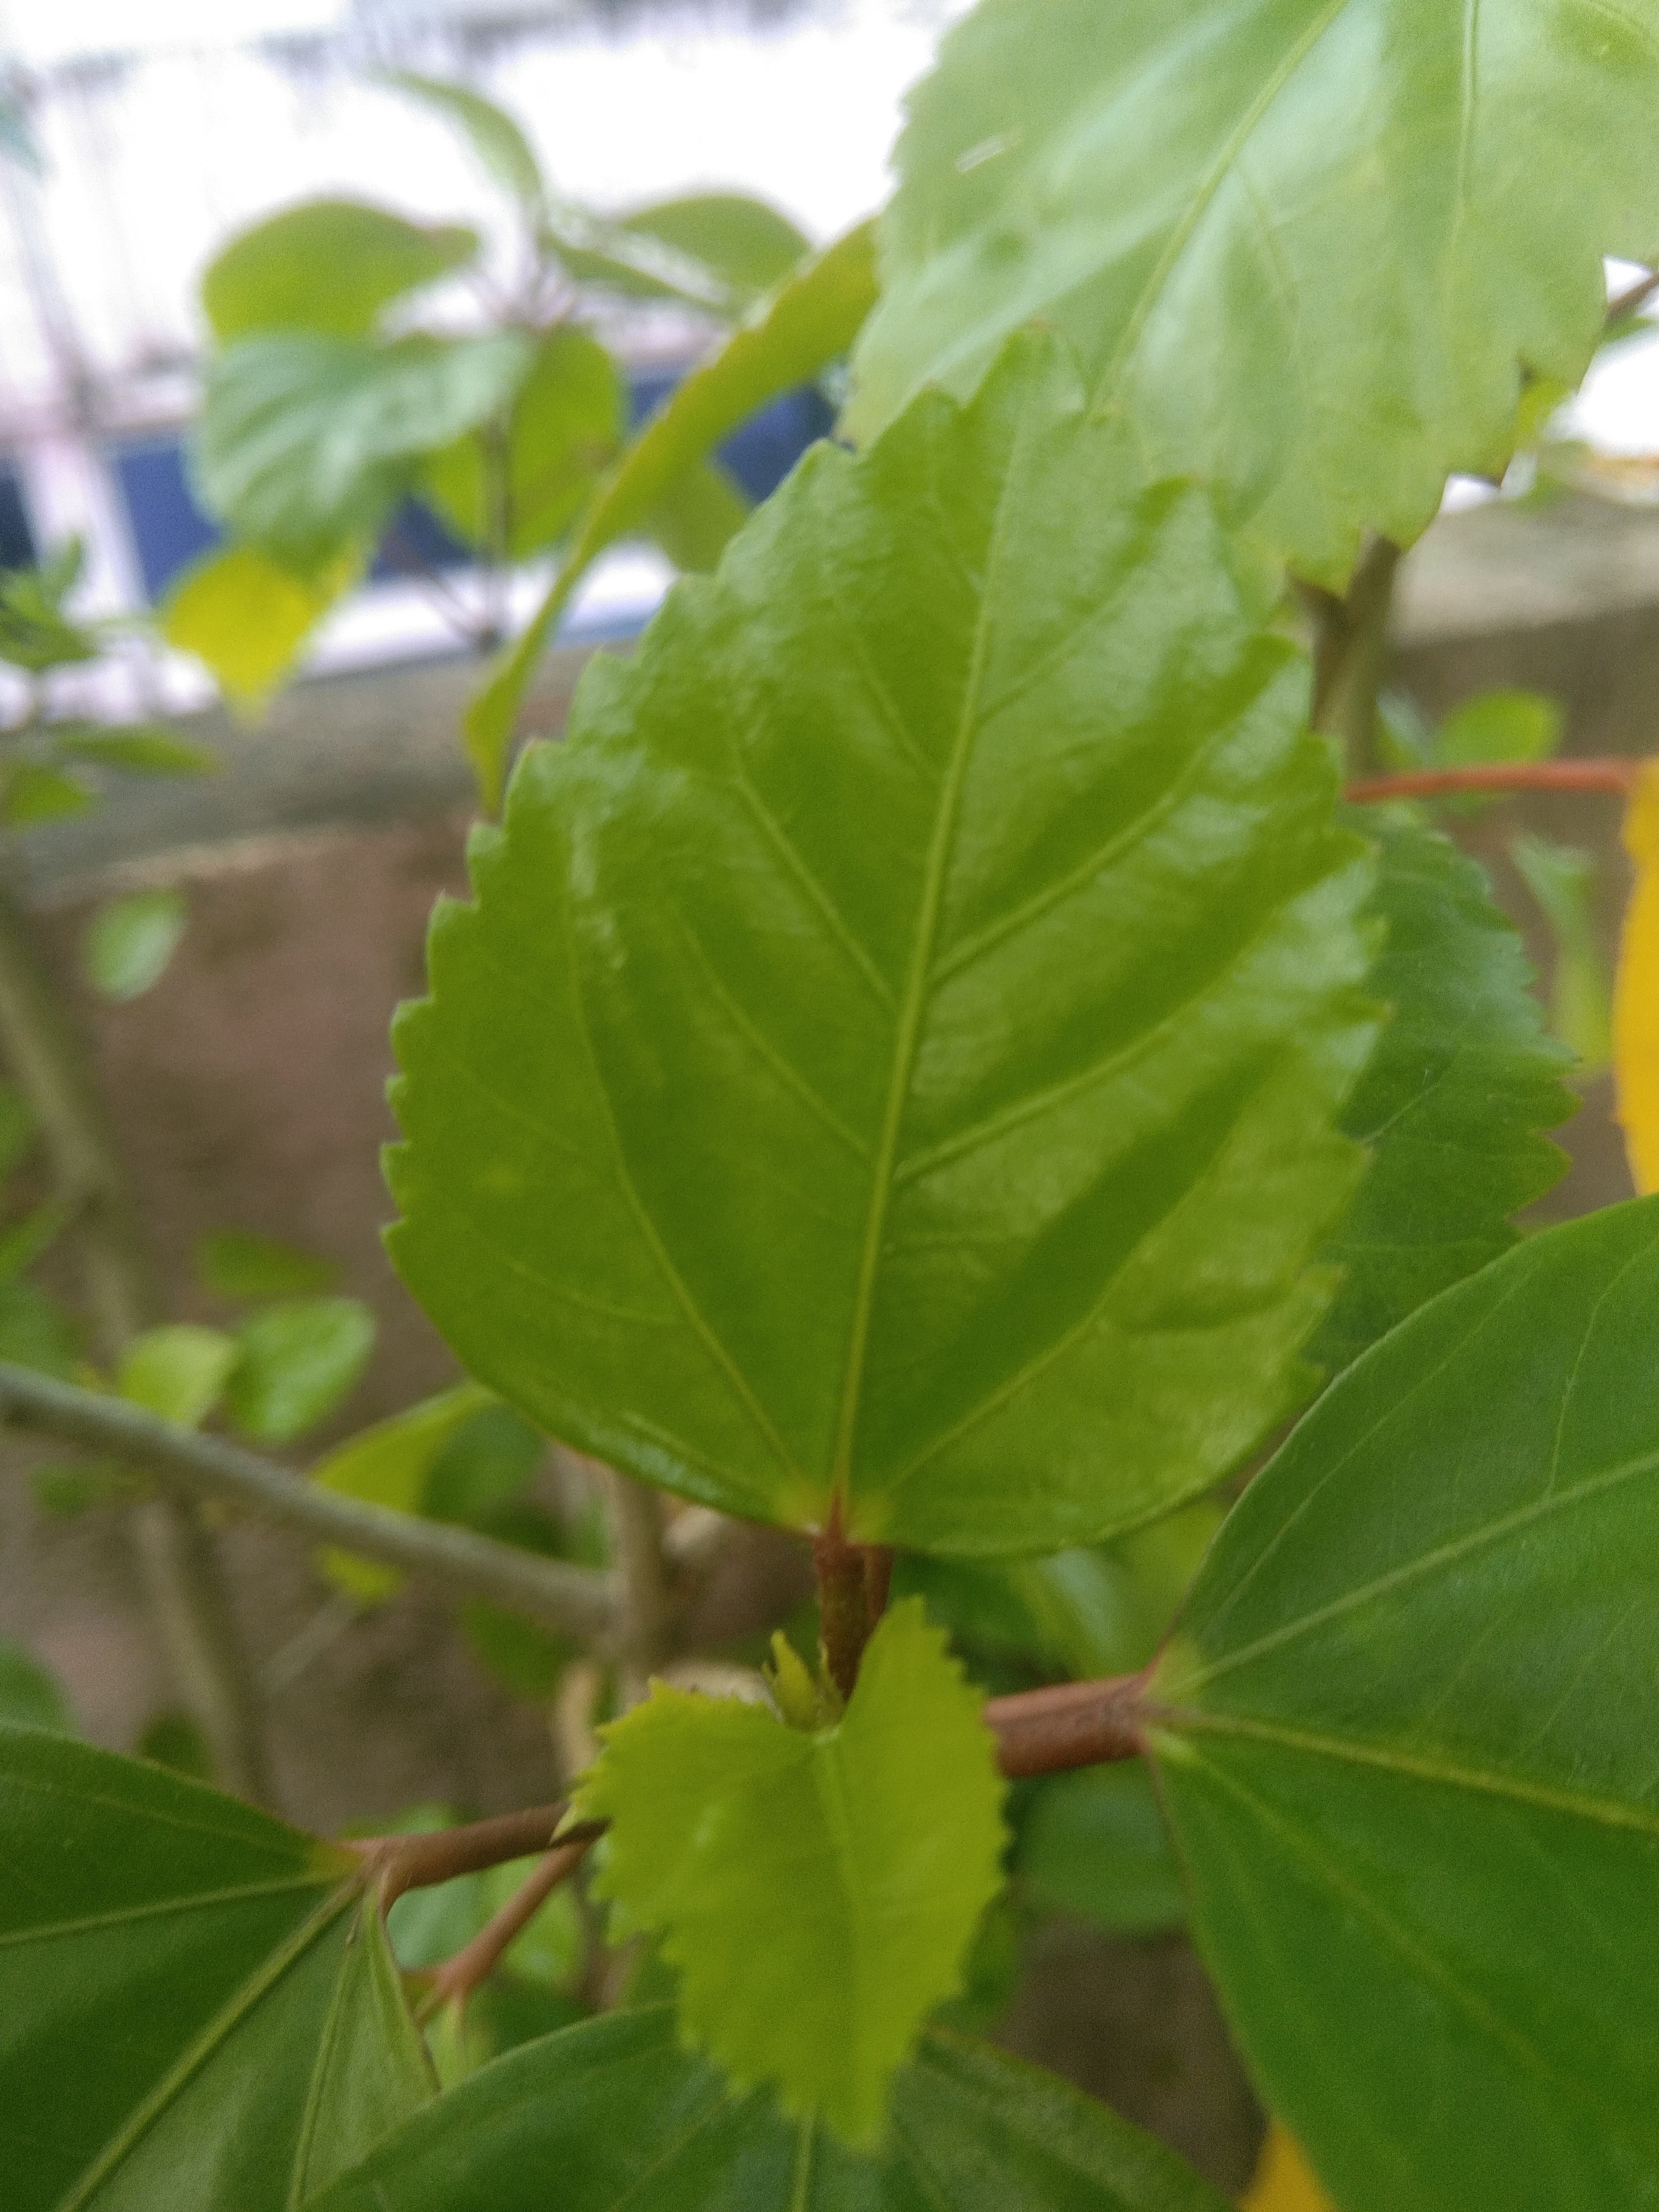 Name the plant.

hibiscus
